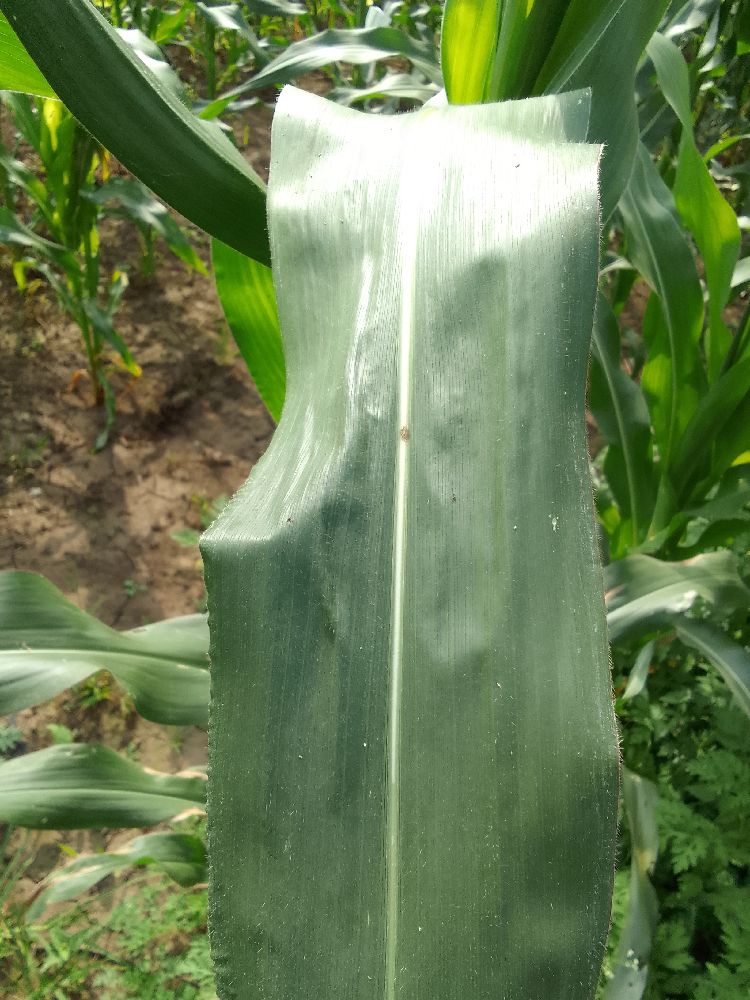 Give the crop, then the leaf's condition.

maize, healthy
